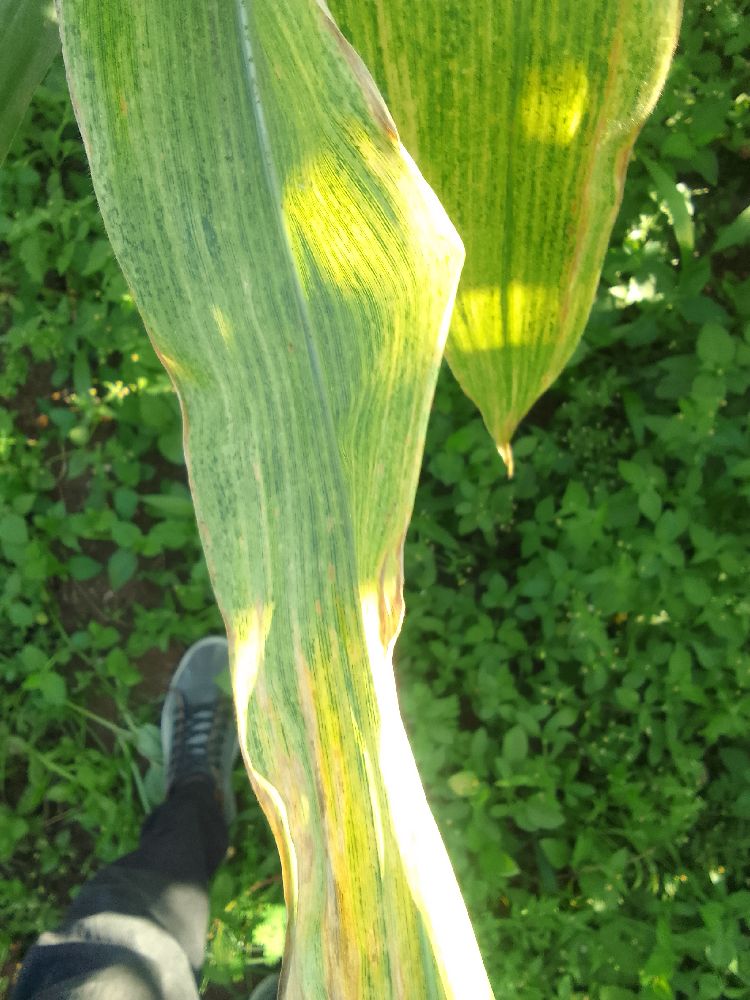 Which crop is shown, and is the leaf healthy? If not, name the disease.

maize, maize lethal necrosis
